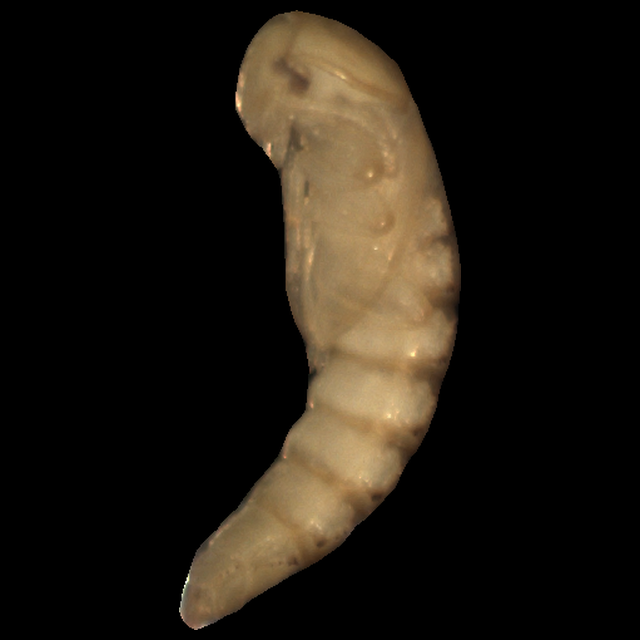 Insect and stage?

mealworm pupa
